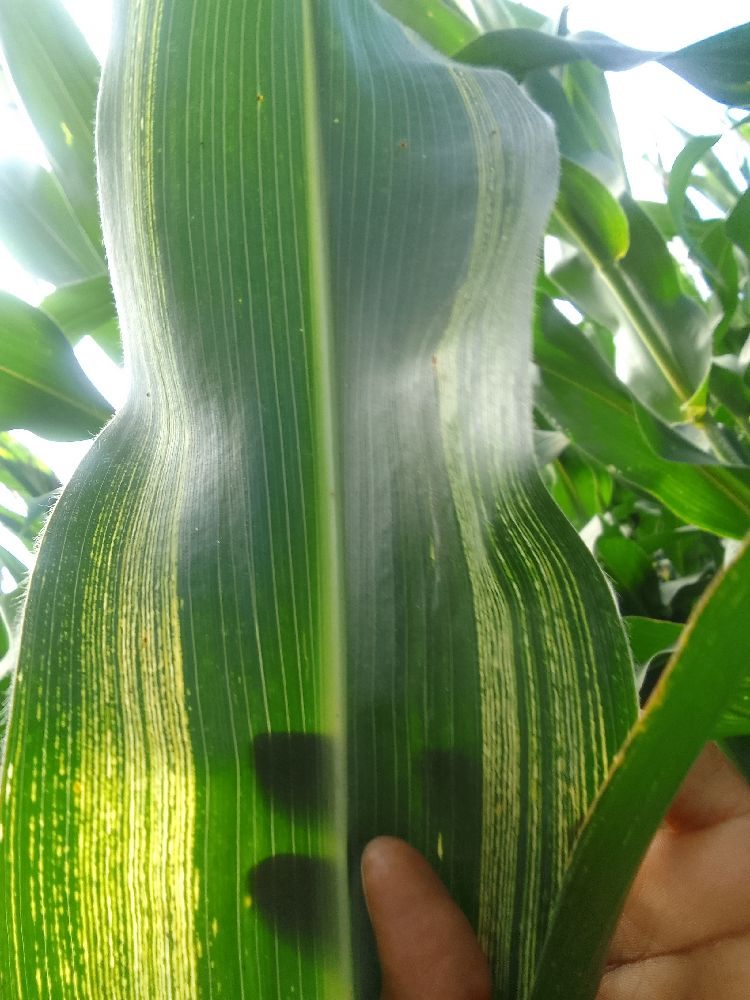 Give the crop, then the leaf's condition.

maize, maize streak virus
